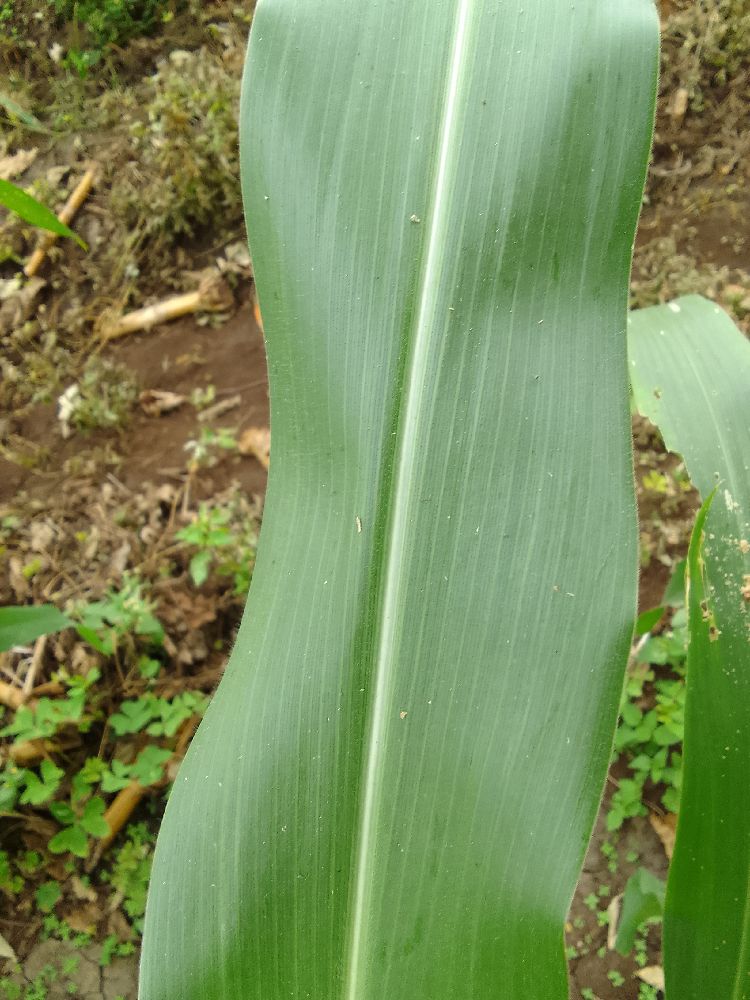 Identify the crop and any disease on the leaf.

maize, healthy
